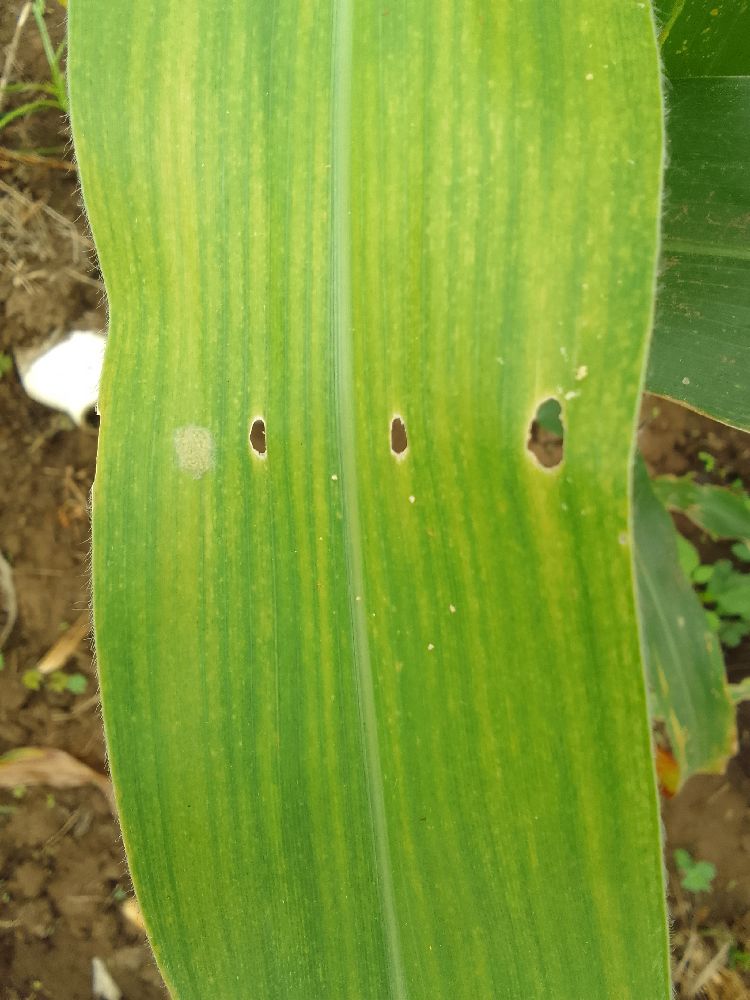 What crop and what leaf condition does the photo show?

maize, maize lethal necrosis
